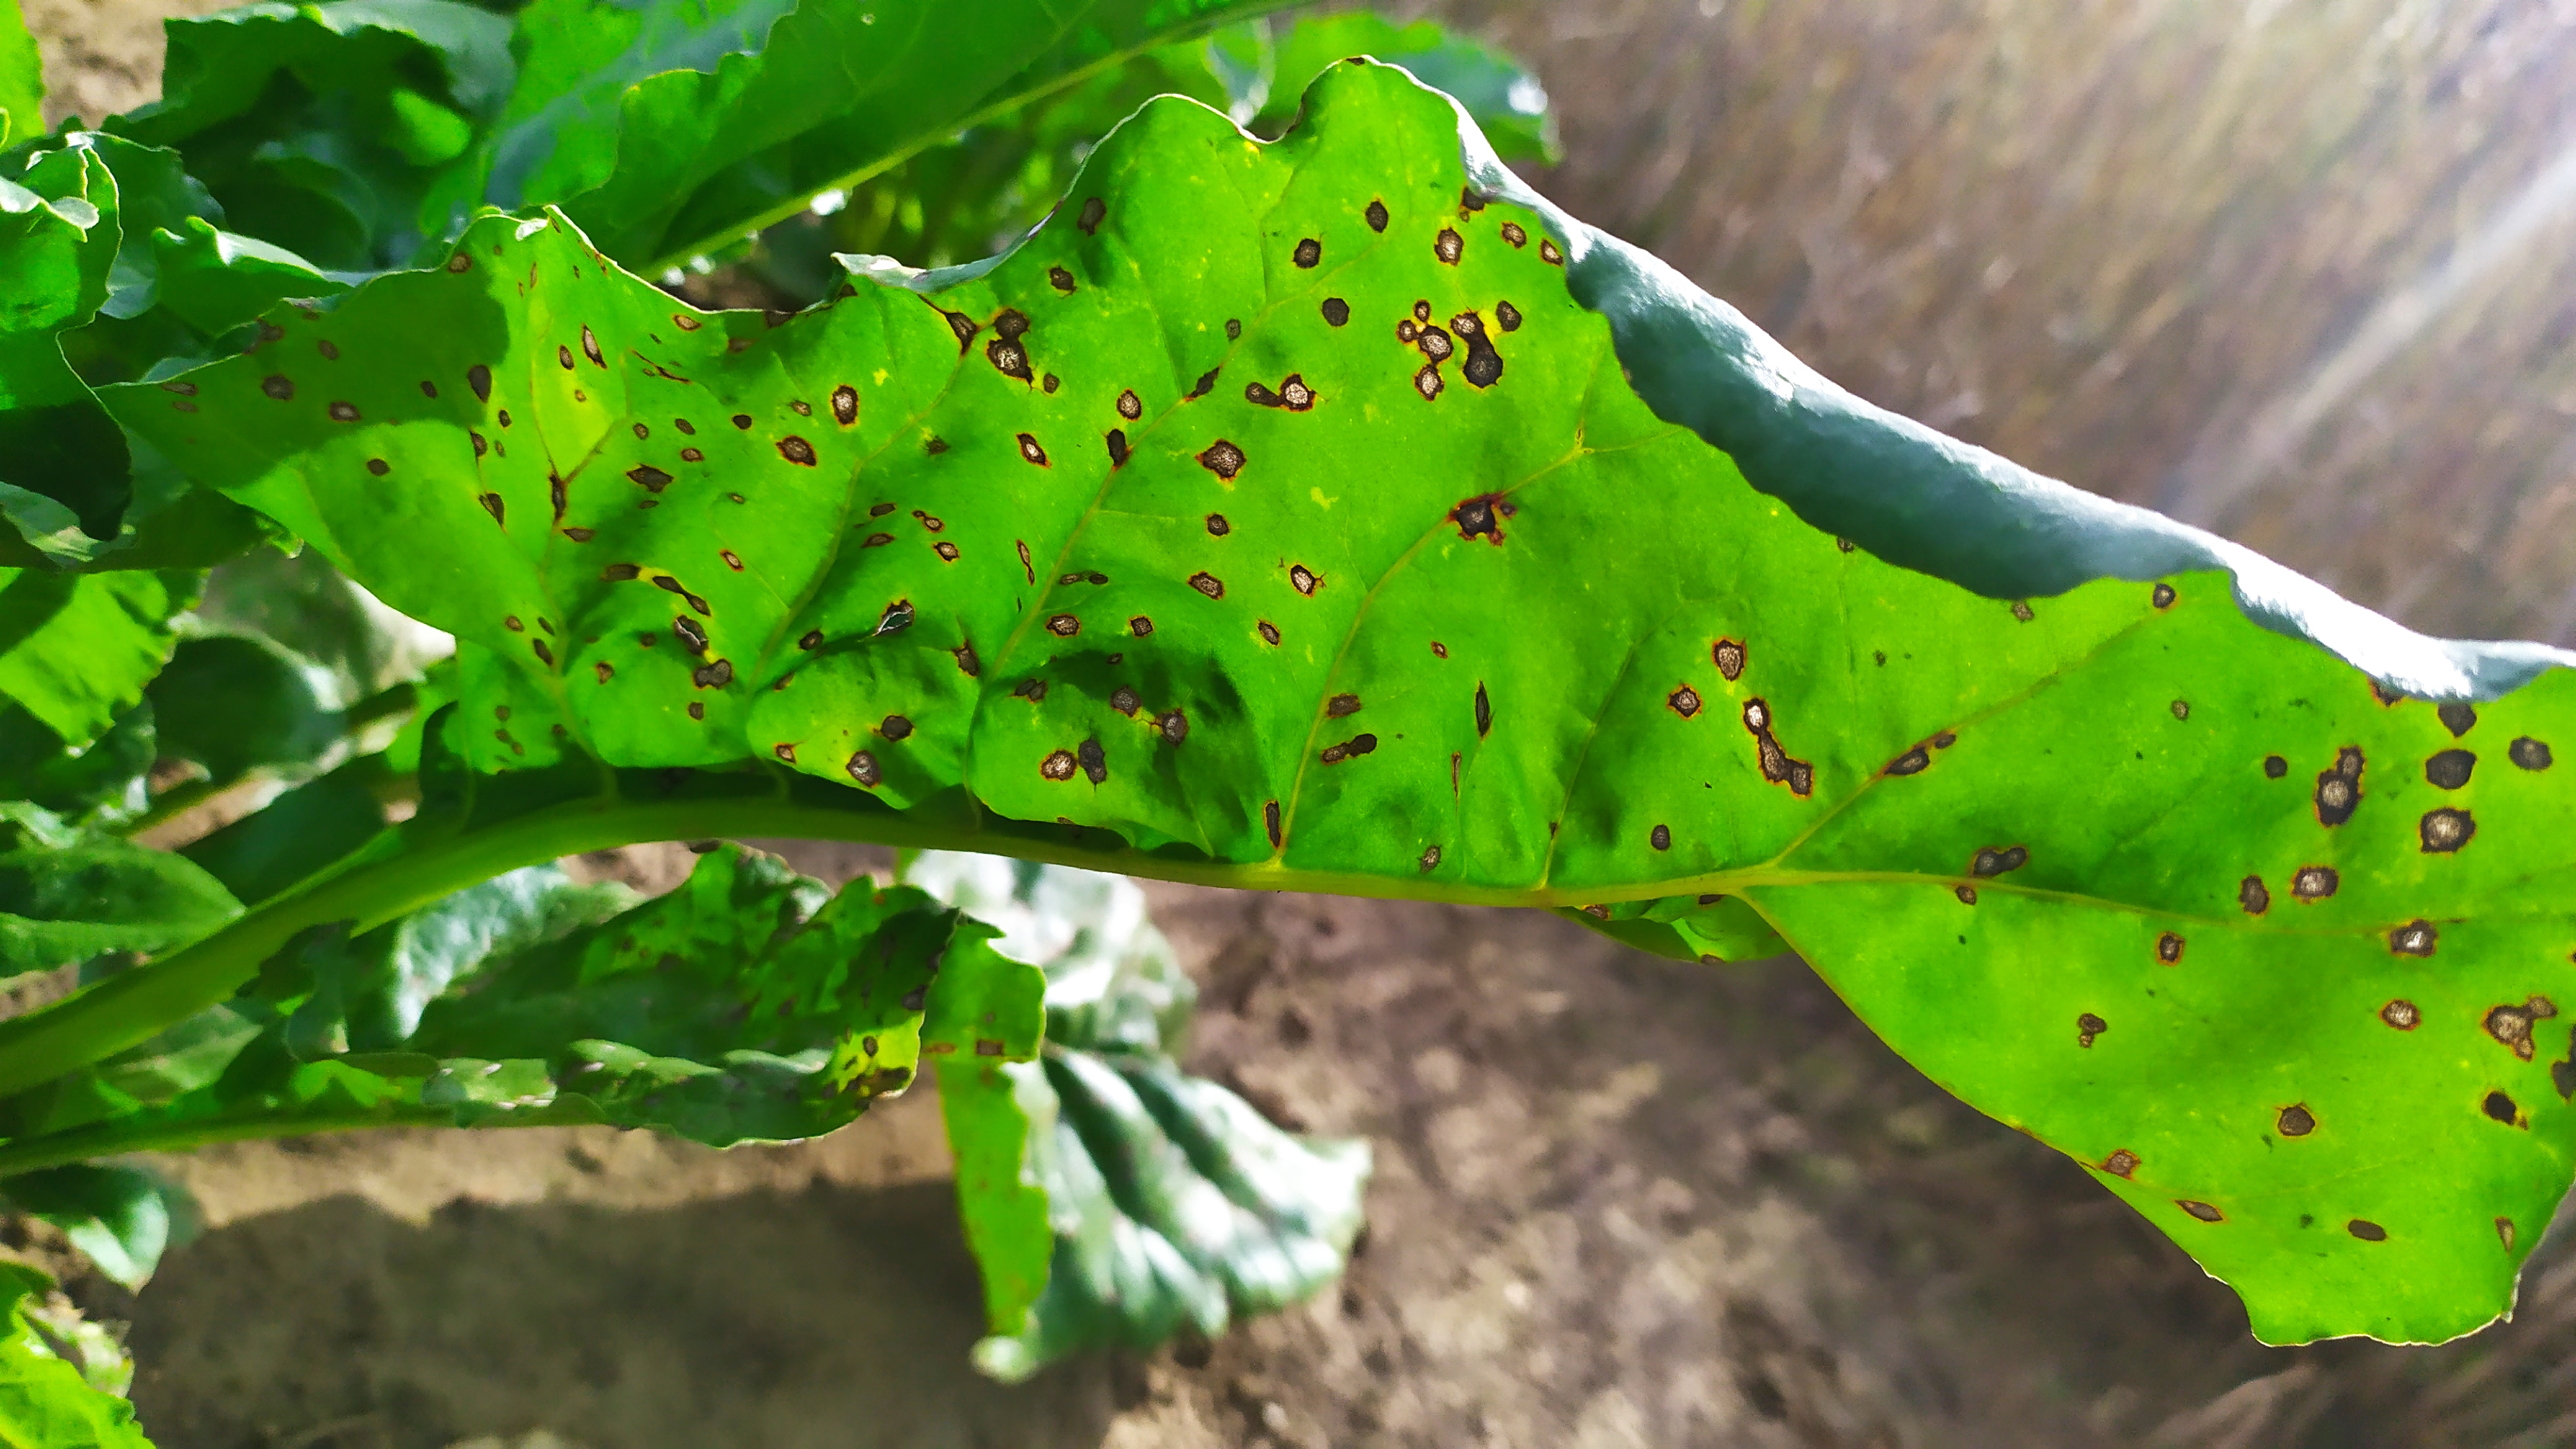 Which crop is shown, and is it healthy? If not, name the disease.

beet, cercospora
